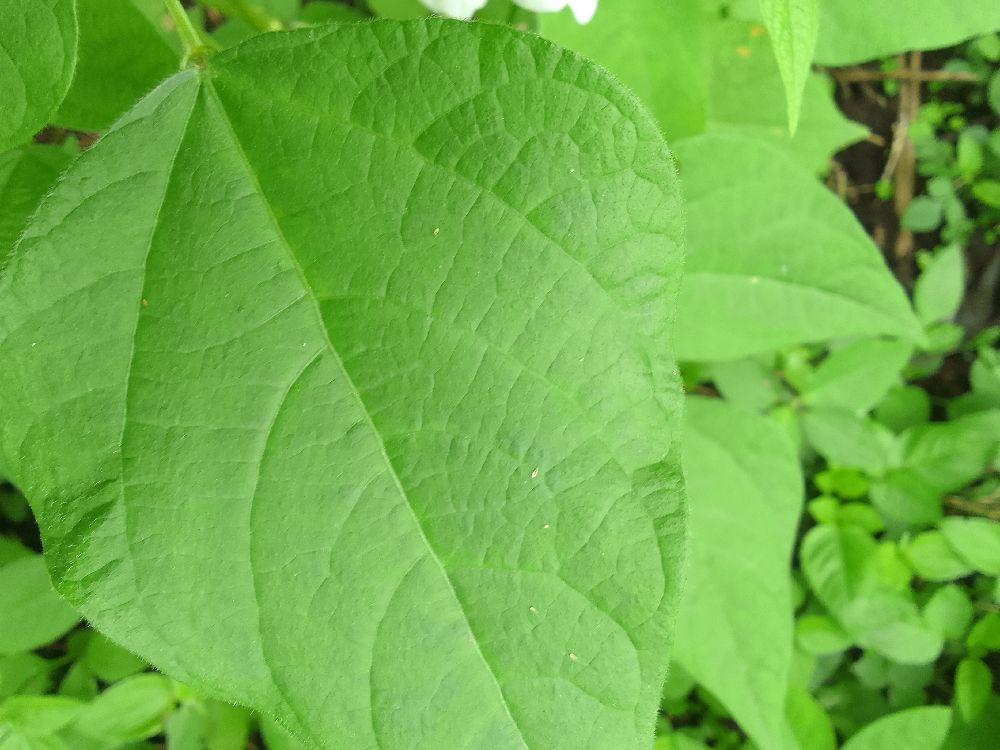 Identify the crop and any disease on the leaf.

common bean, healthy
